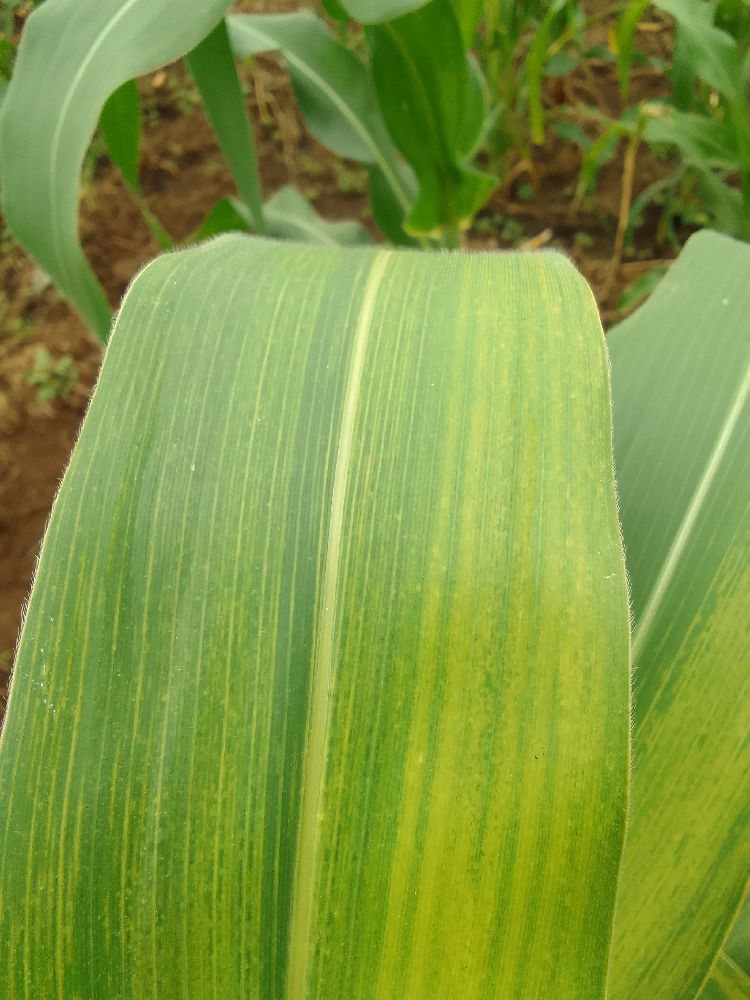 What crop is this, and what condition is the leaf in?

maize, maize lethal necrosis
